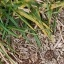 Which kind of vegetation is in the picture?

grass
